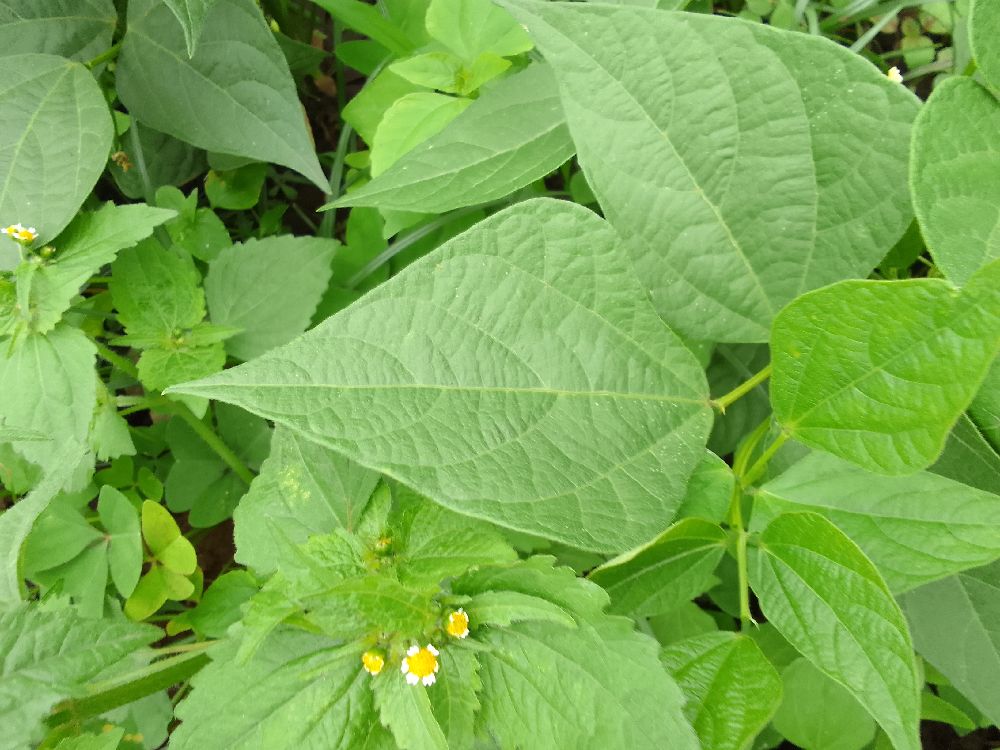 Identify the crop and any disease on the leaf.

common bean, healthy
